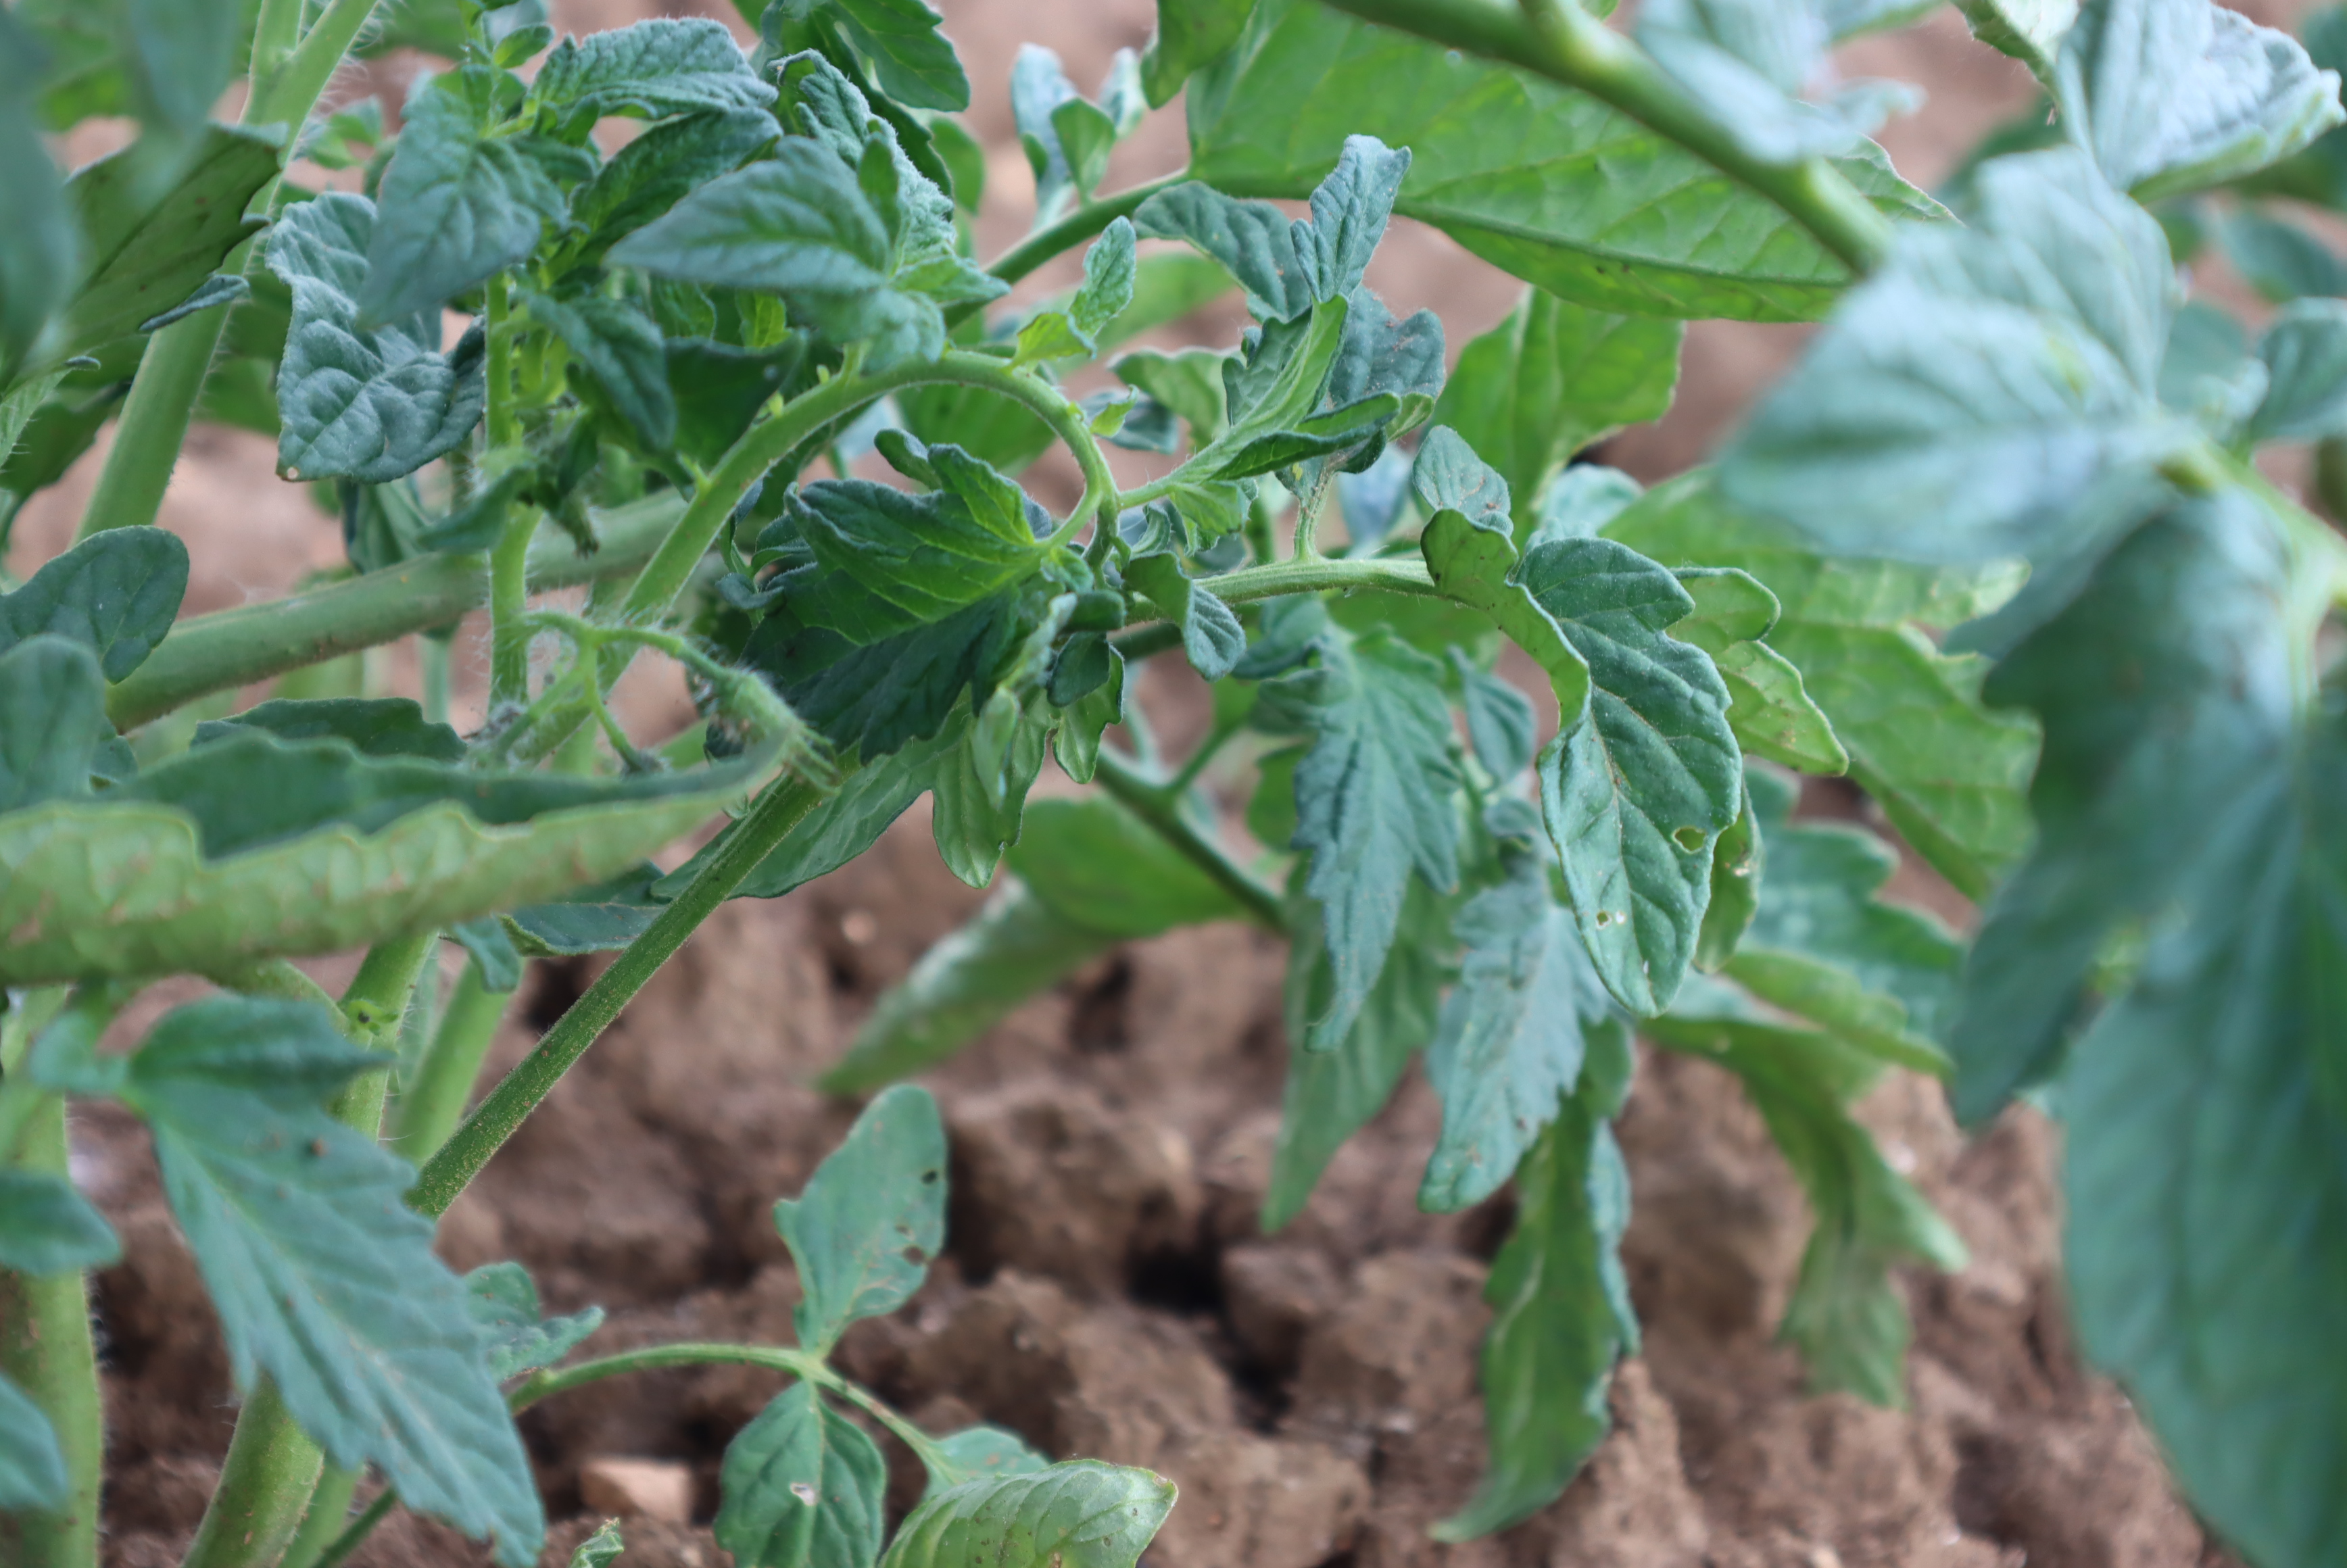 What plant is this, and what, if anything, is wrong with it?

tomato, phytophagous
